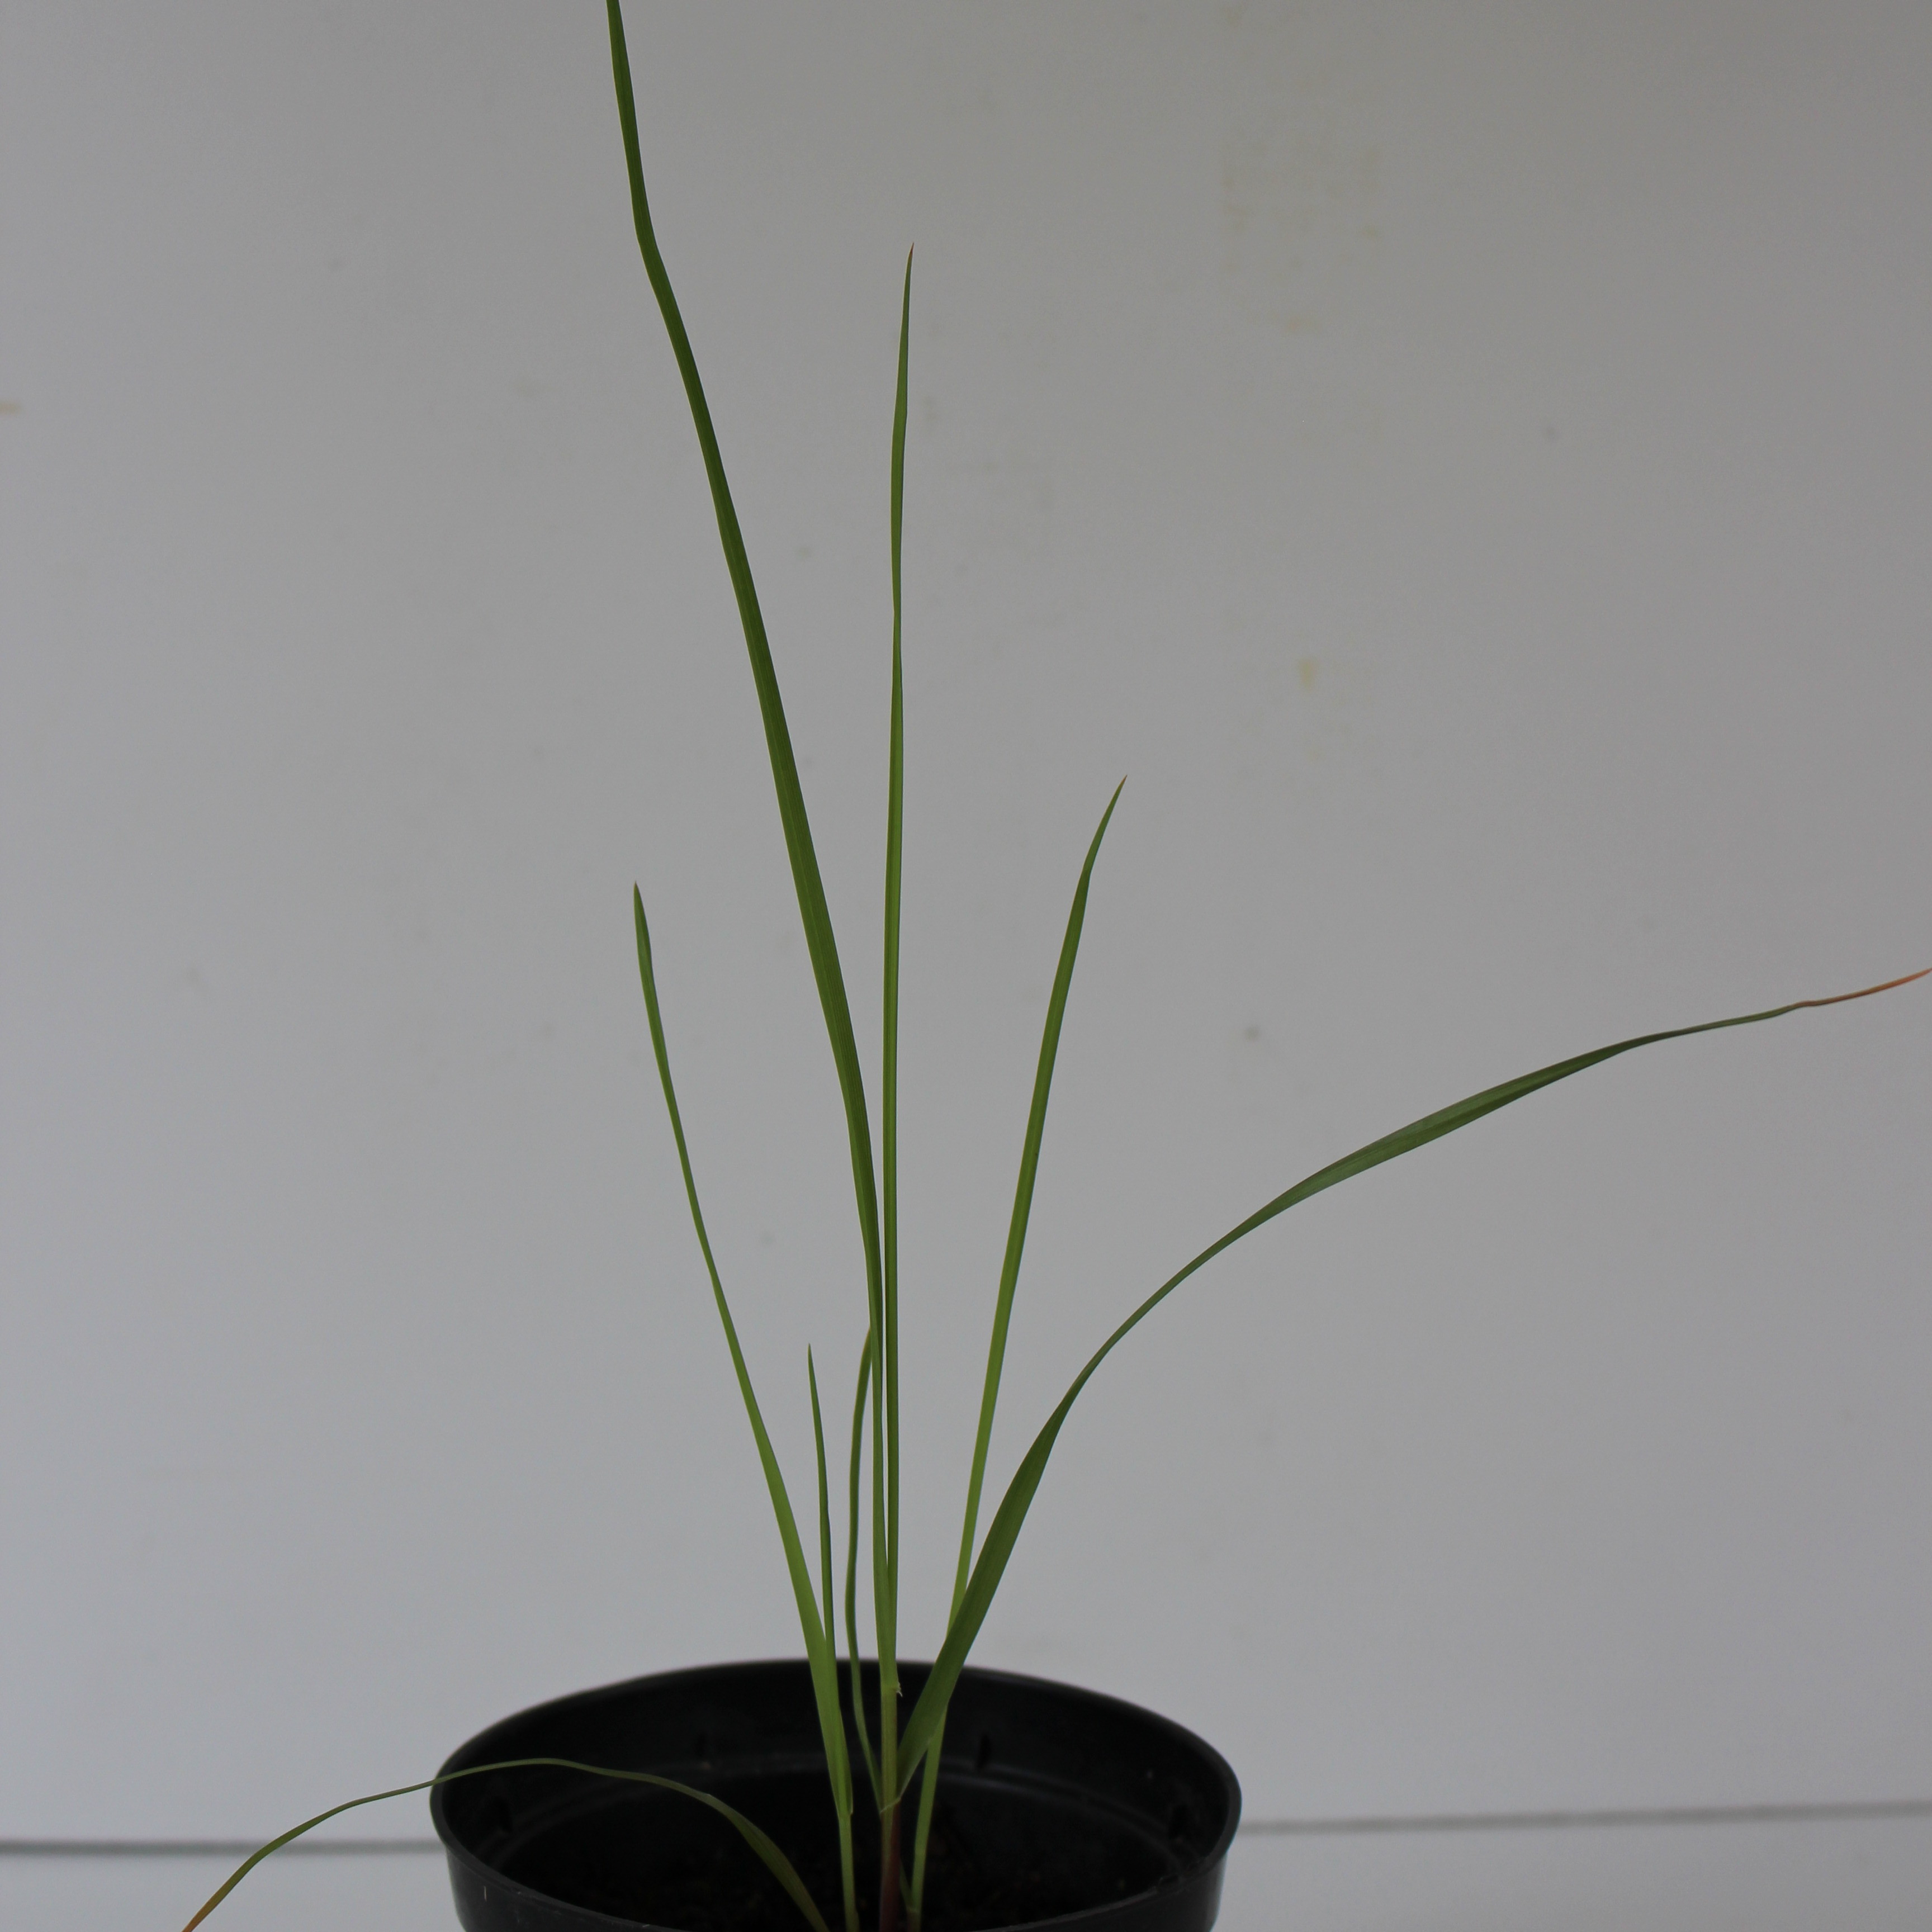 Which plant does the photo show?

Lolium multiflorum
